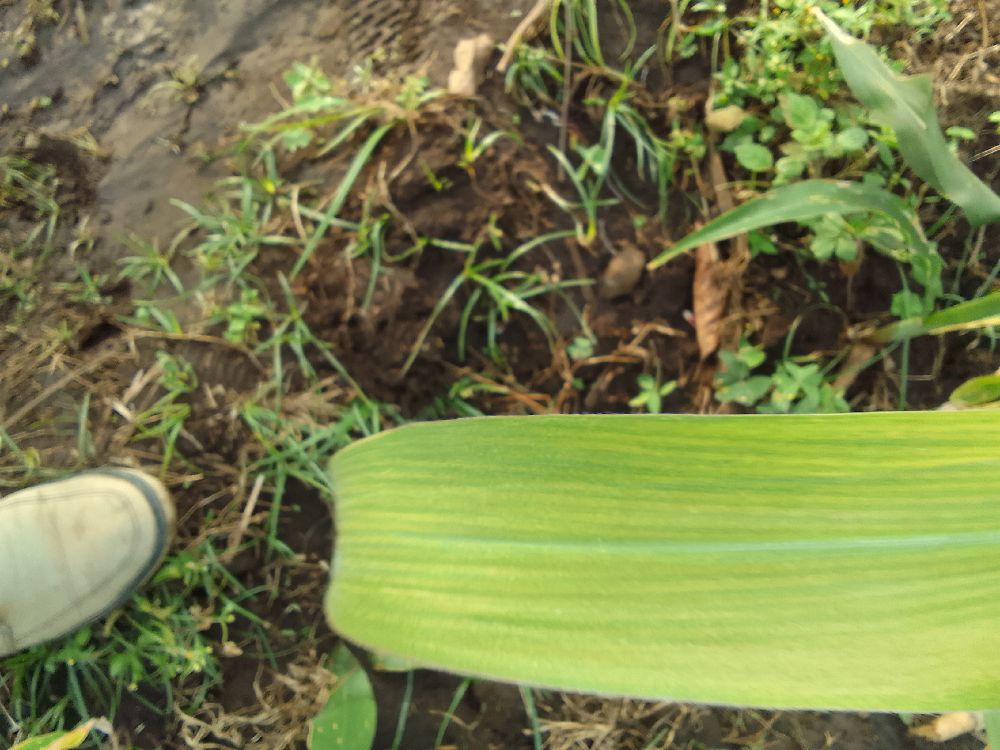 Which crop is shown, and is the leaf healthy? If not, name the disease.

maize, maize lethal necrosis
